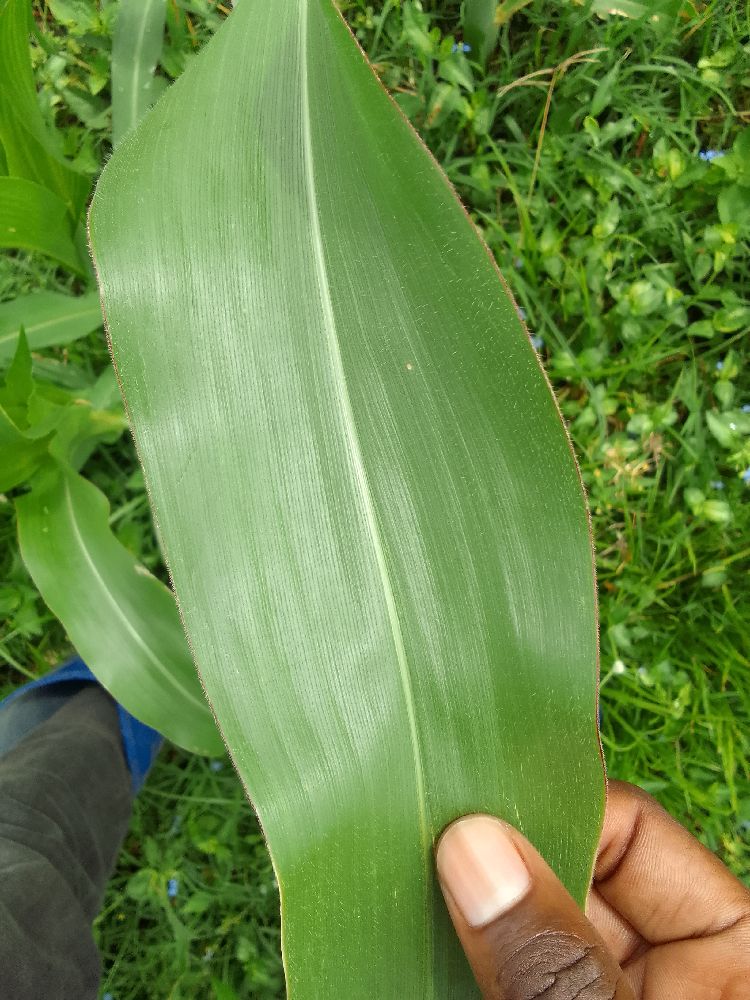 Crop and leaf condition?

maize, healthy
